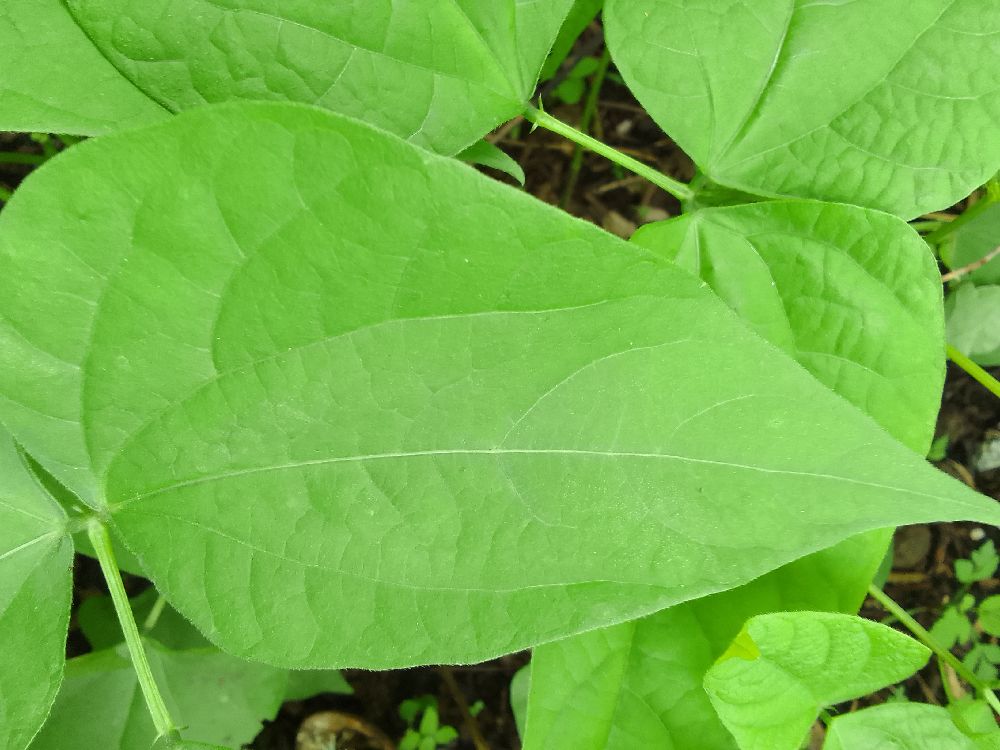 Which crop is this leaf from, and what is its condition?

common bean, healthy
